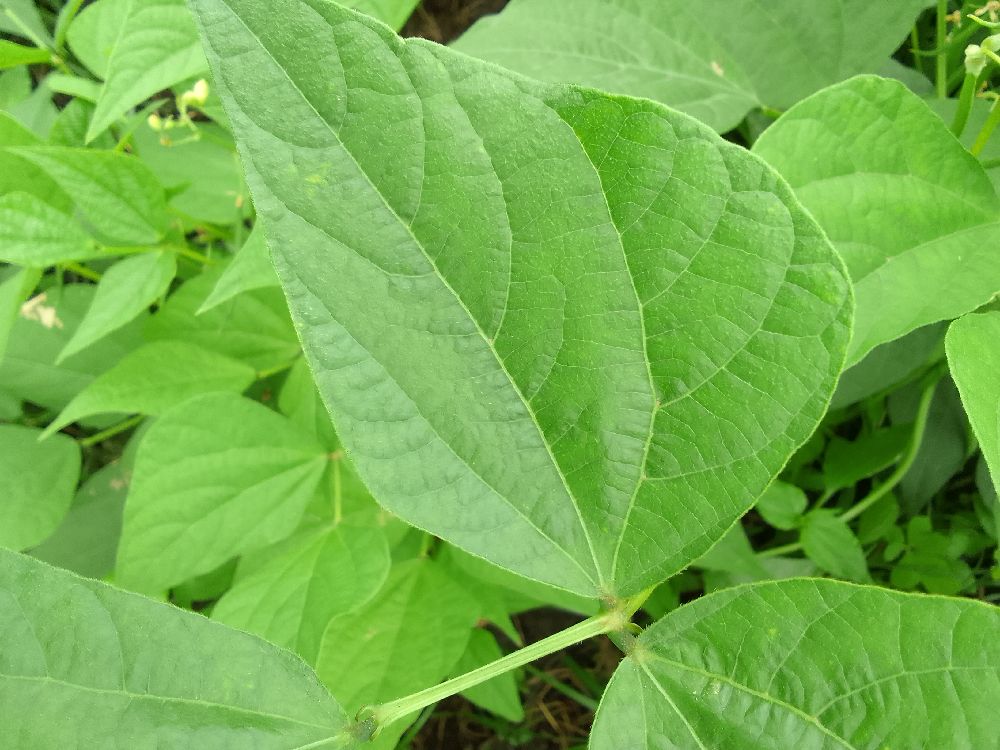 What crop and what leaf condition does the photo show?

common bean, healthy
